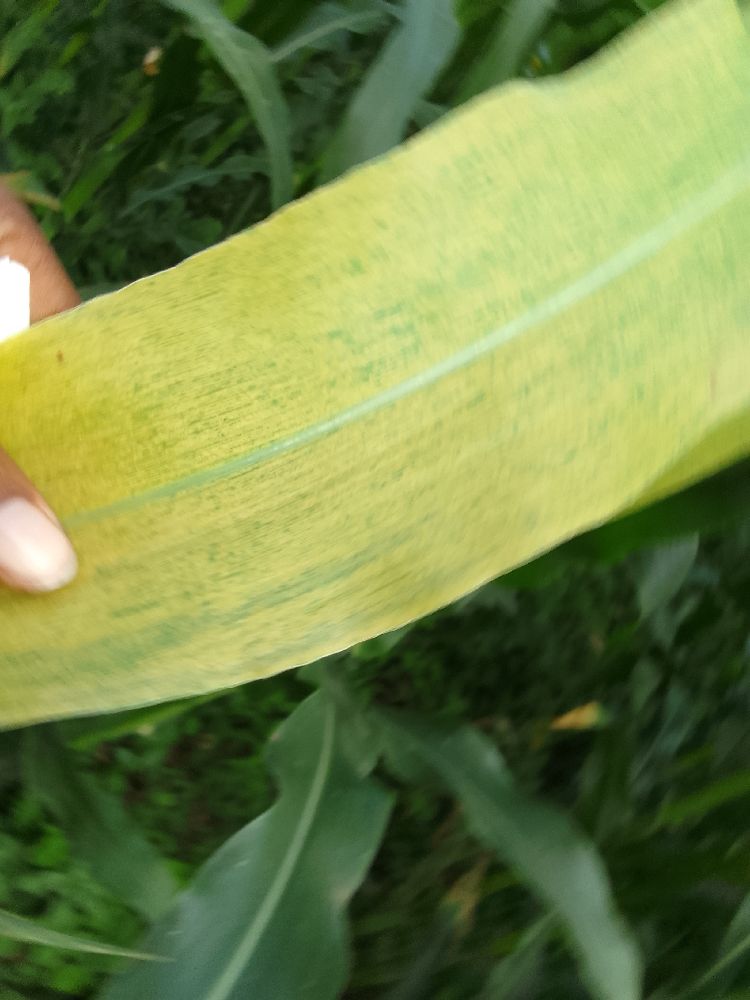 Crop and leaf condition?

maize, maize lethal necrosis
